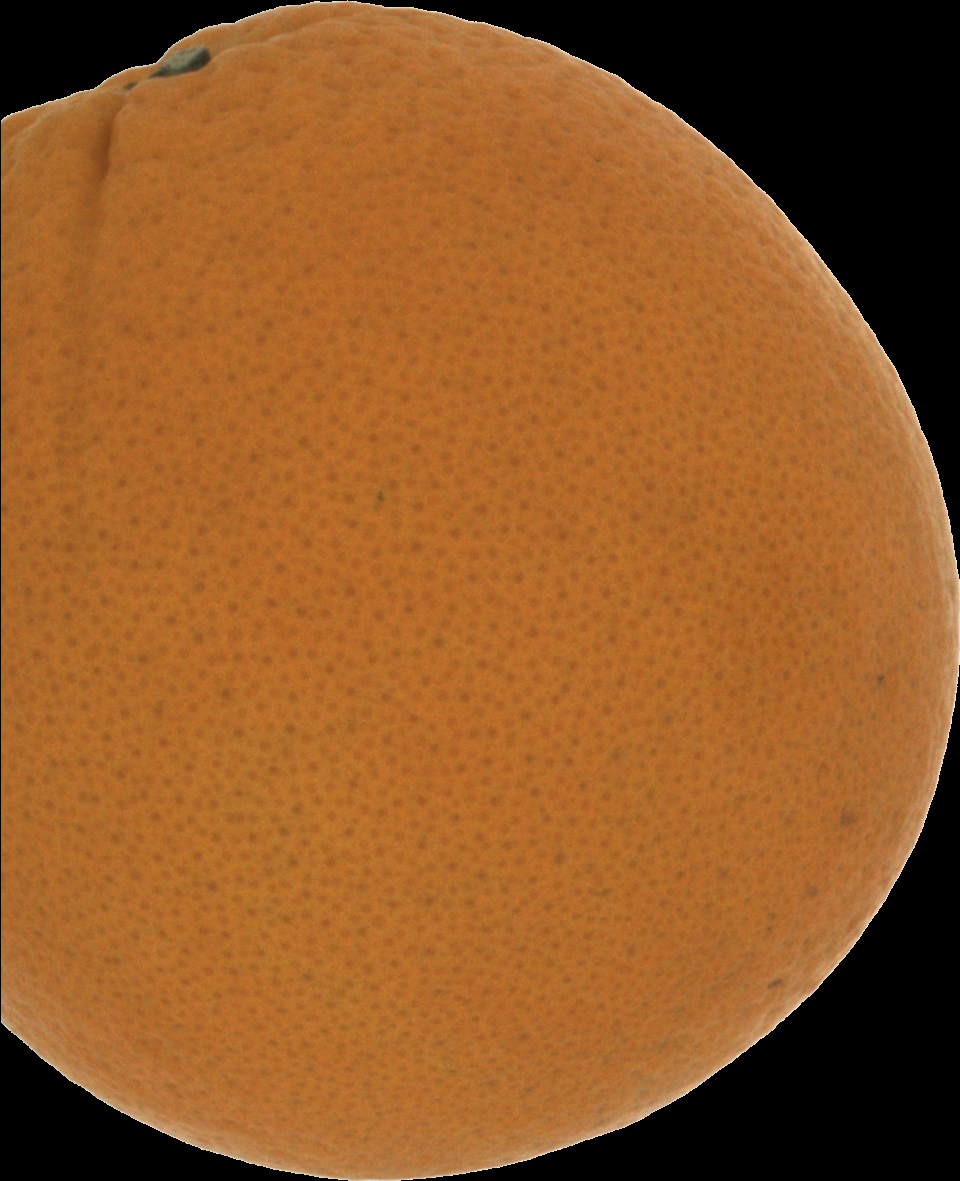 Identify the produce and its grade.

orange, good
